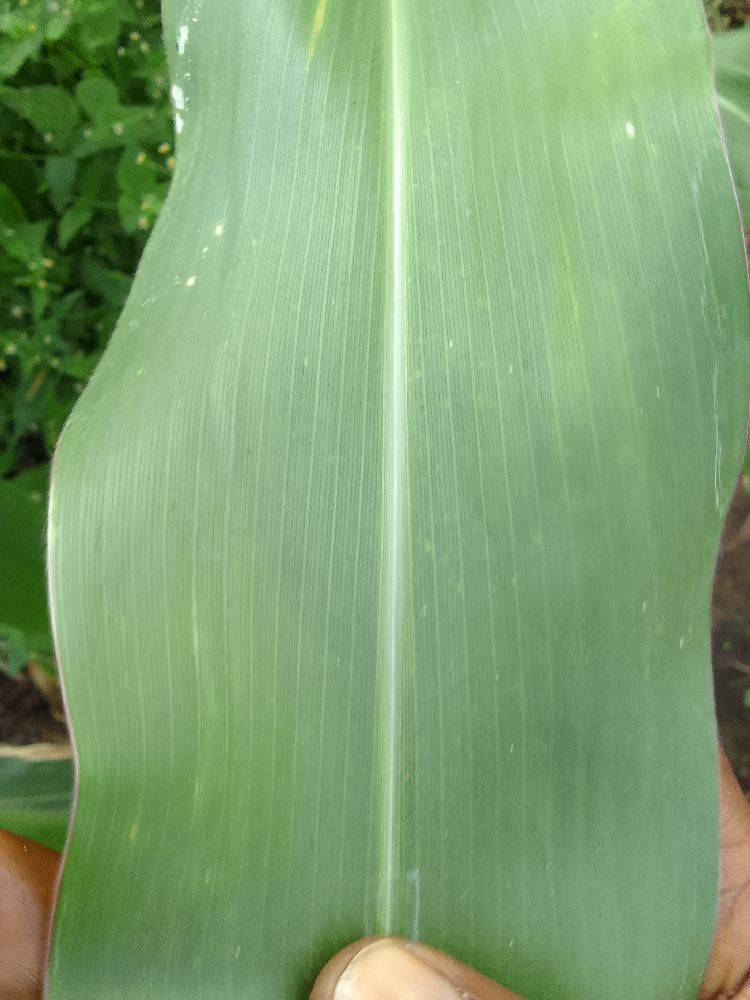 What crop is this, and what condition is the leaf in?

maize, healthy
